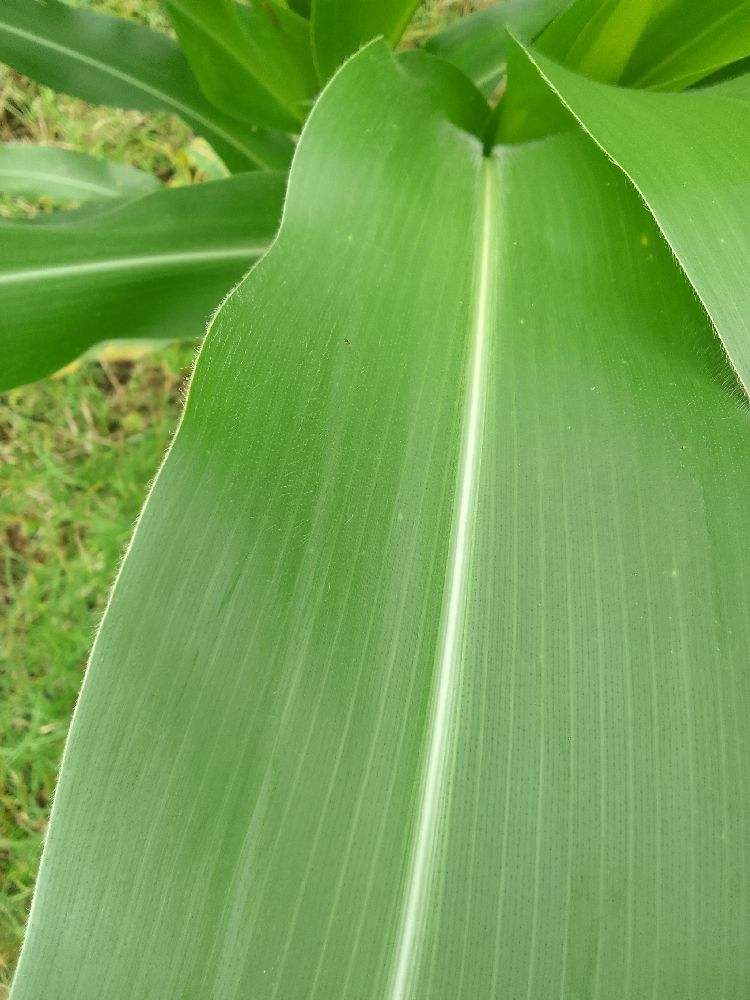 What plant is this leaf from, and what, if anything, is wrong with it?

maize, healthy
